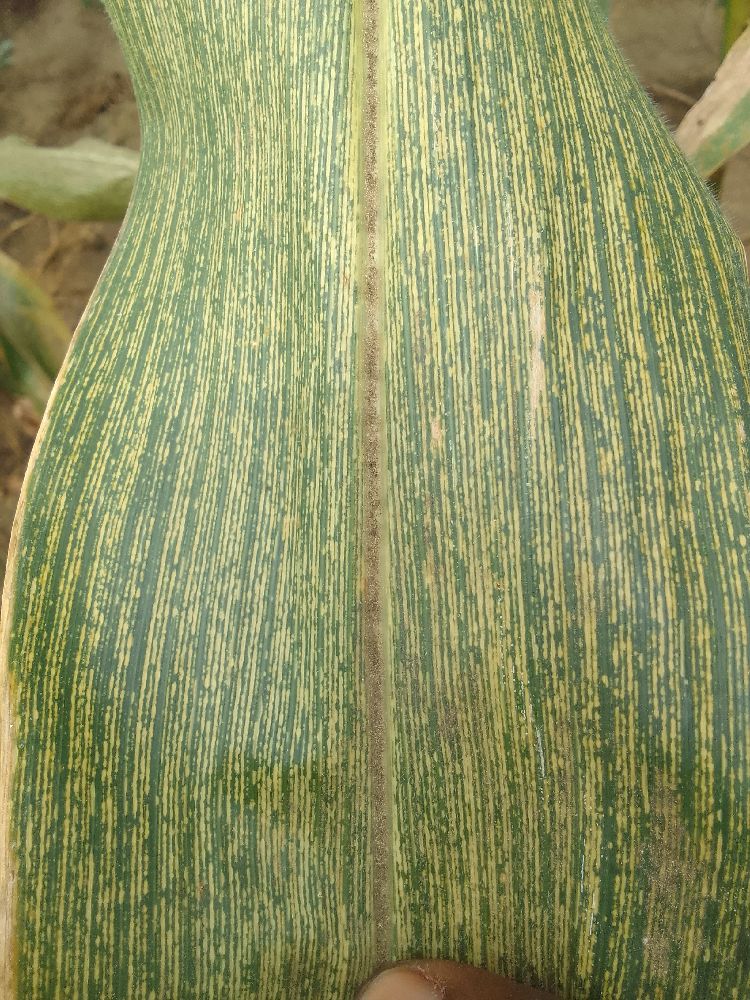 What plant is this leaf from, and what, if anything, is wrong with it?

maize, maize streak virus
